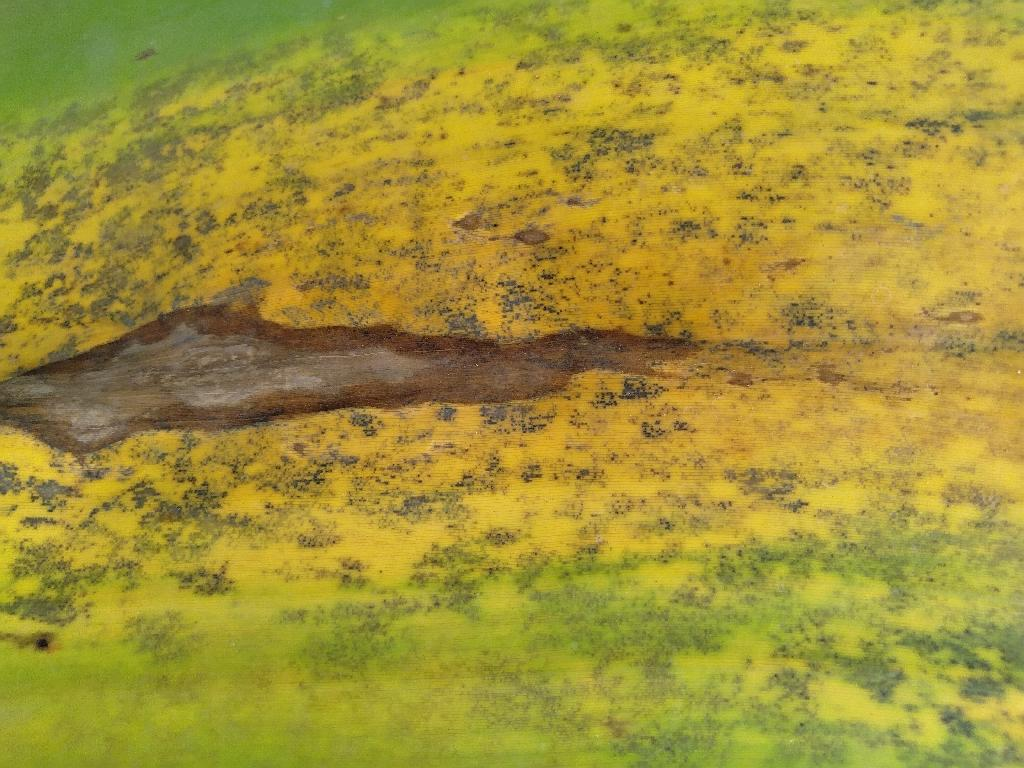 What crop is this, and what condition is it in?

banana, black sigatoka
